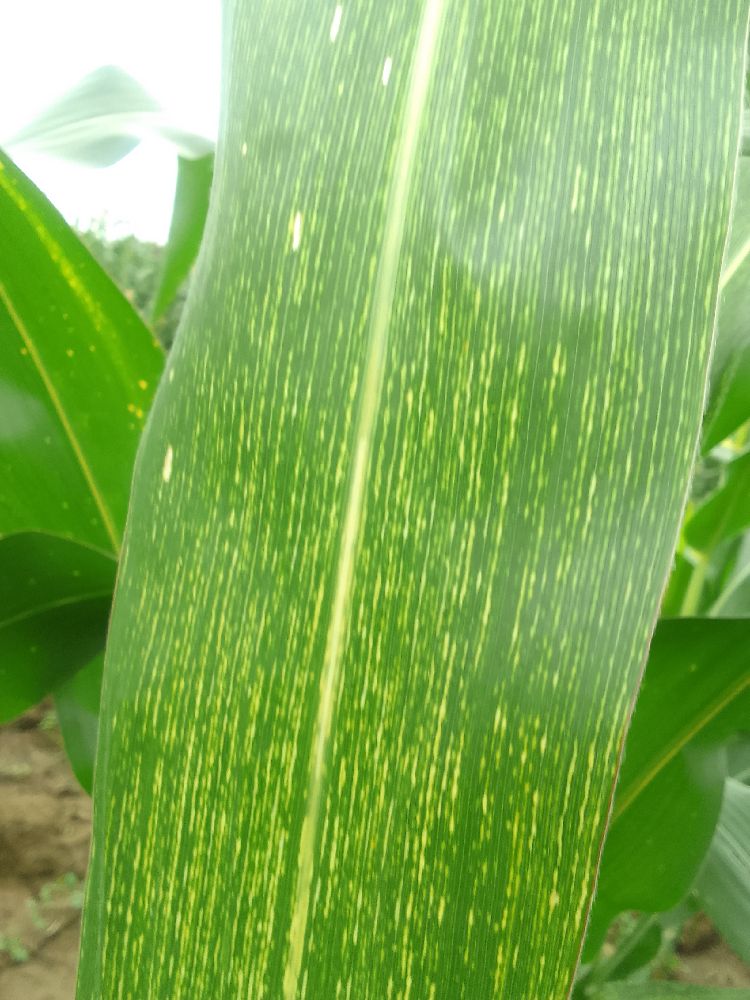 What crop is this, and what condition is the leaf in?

maize, maize streak virus
